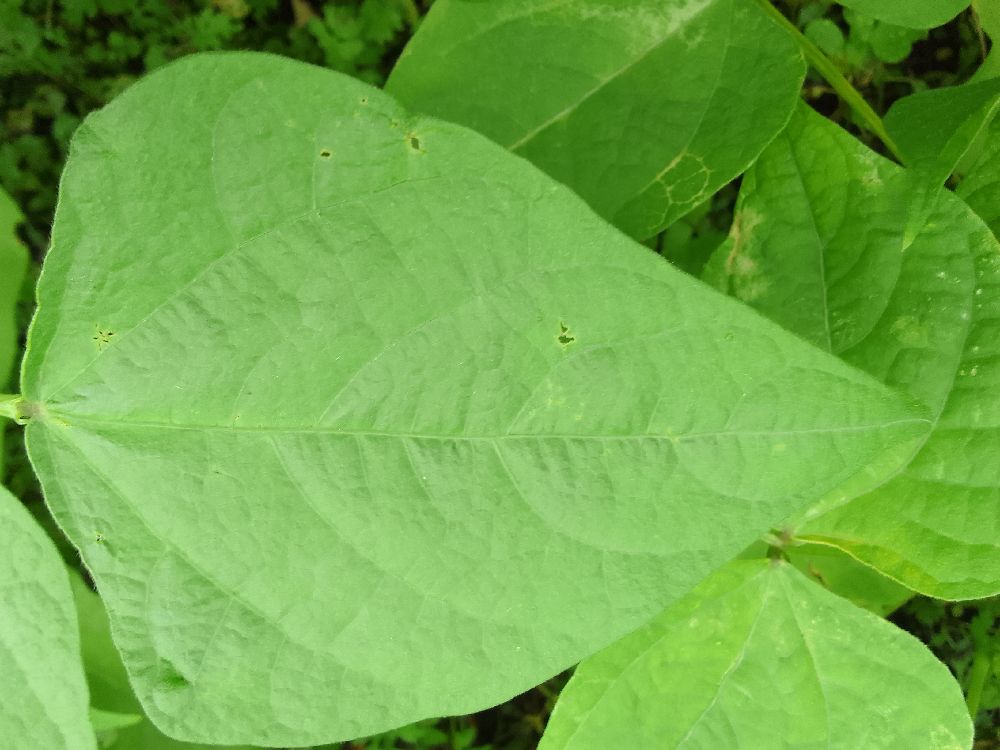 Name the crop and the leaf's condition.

common bean, healthy
